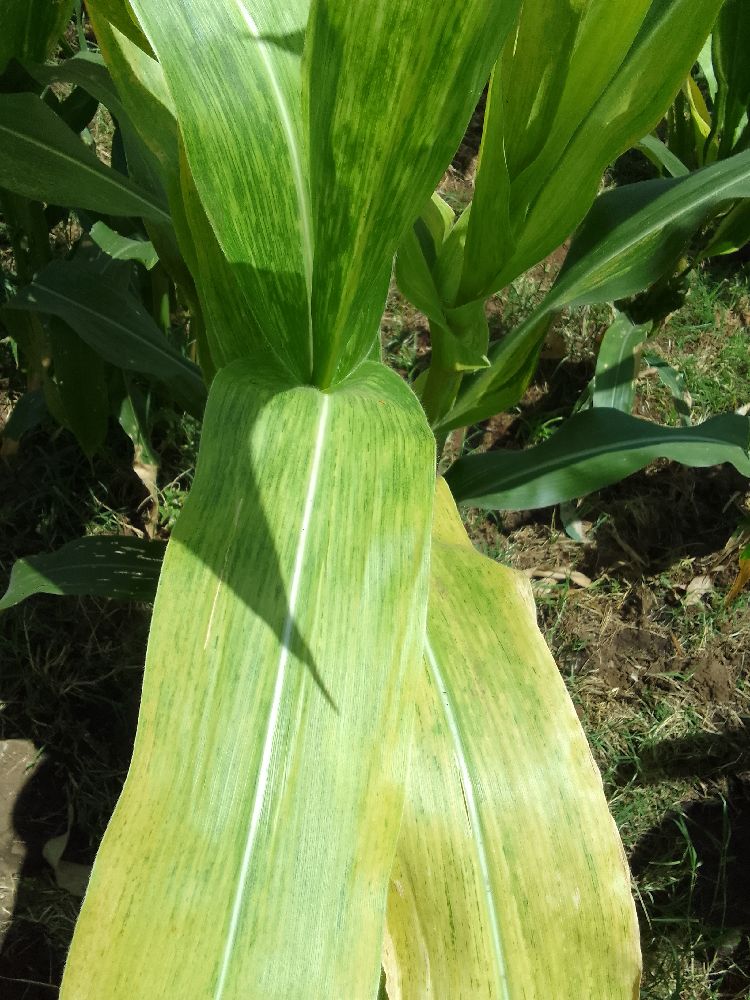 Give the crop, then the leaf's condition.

maize, maize lethal necrosis
